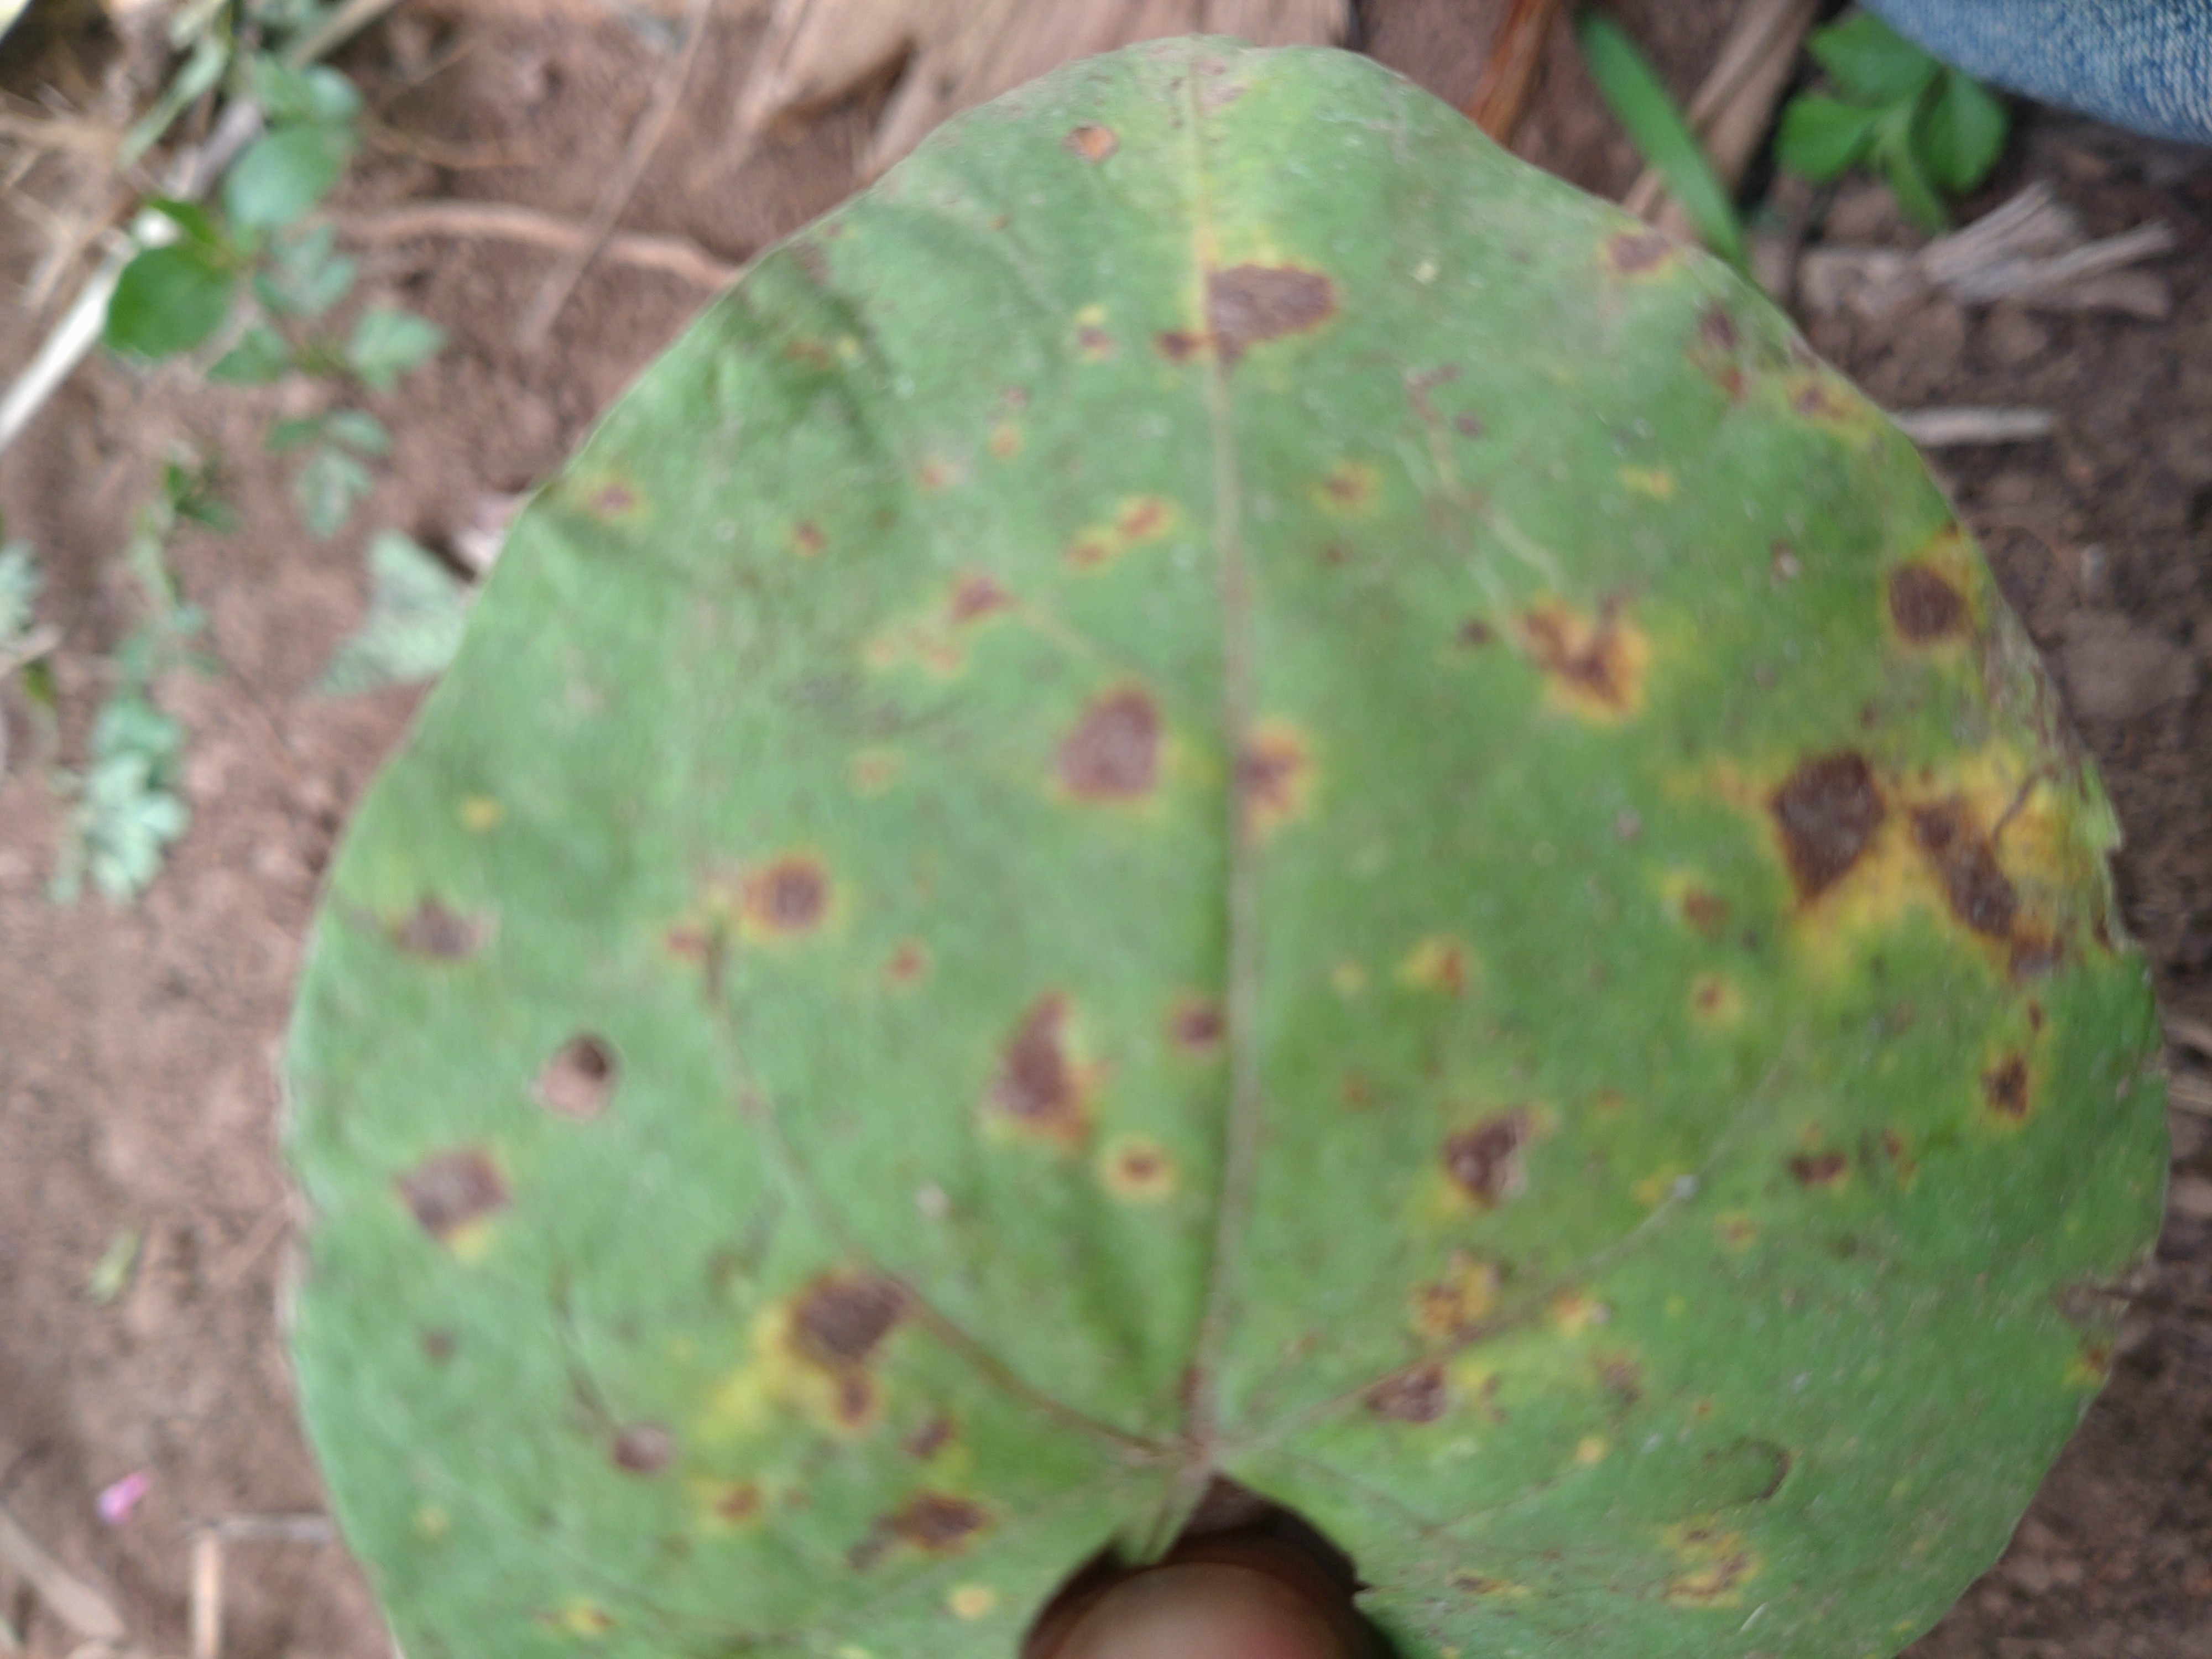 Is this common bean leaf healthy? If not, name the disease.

rust
